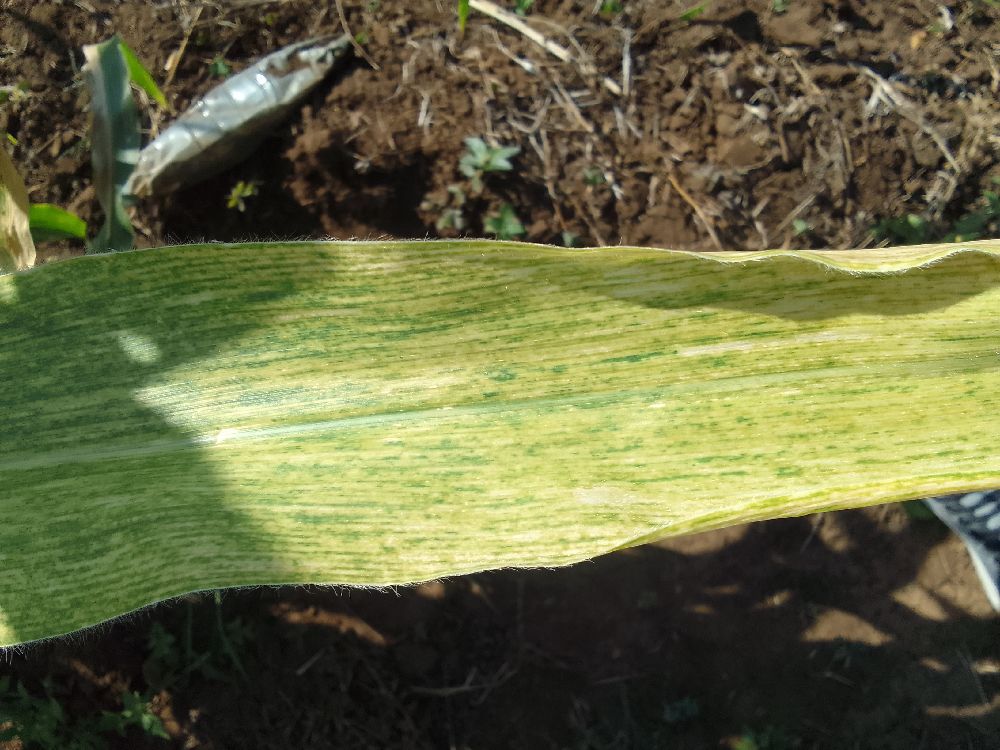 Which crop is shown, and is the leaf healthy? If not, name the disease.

maize, maize lethal necrosis
